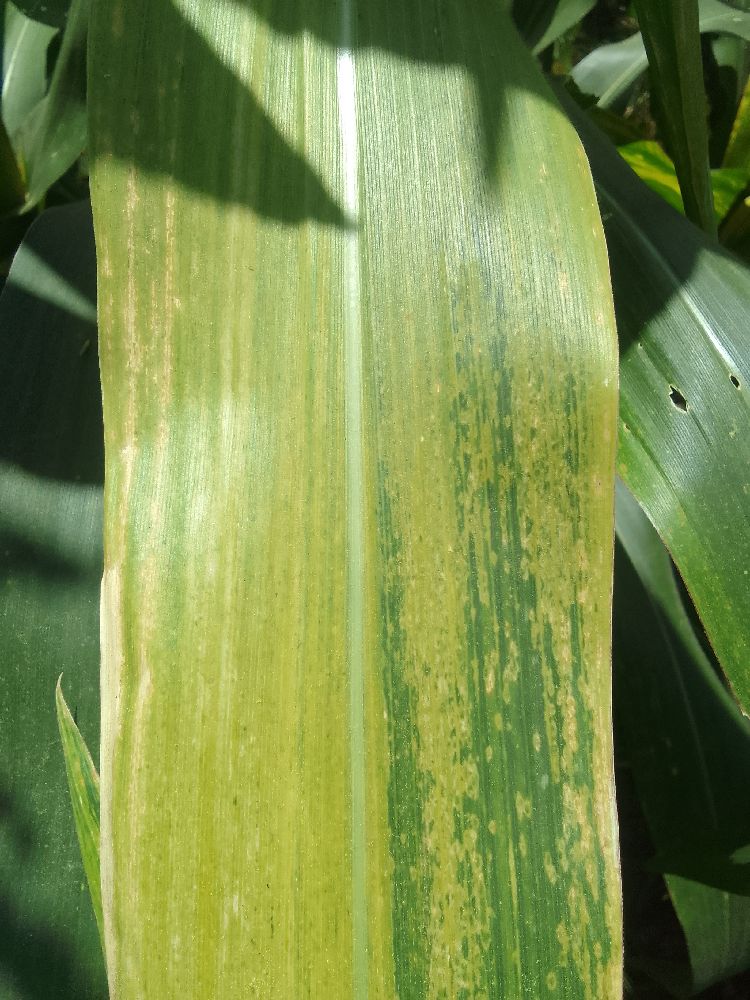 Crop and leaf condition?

maize, maize lethal necrosis
